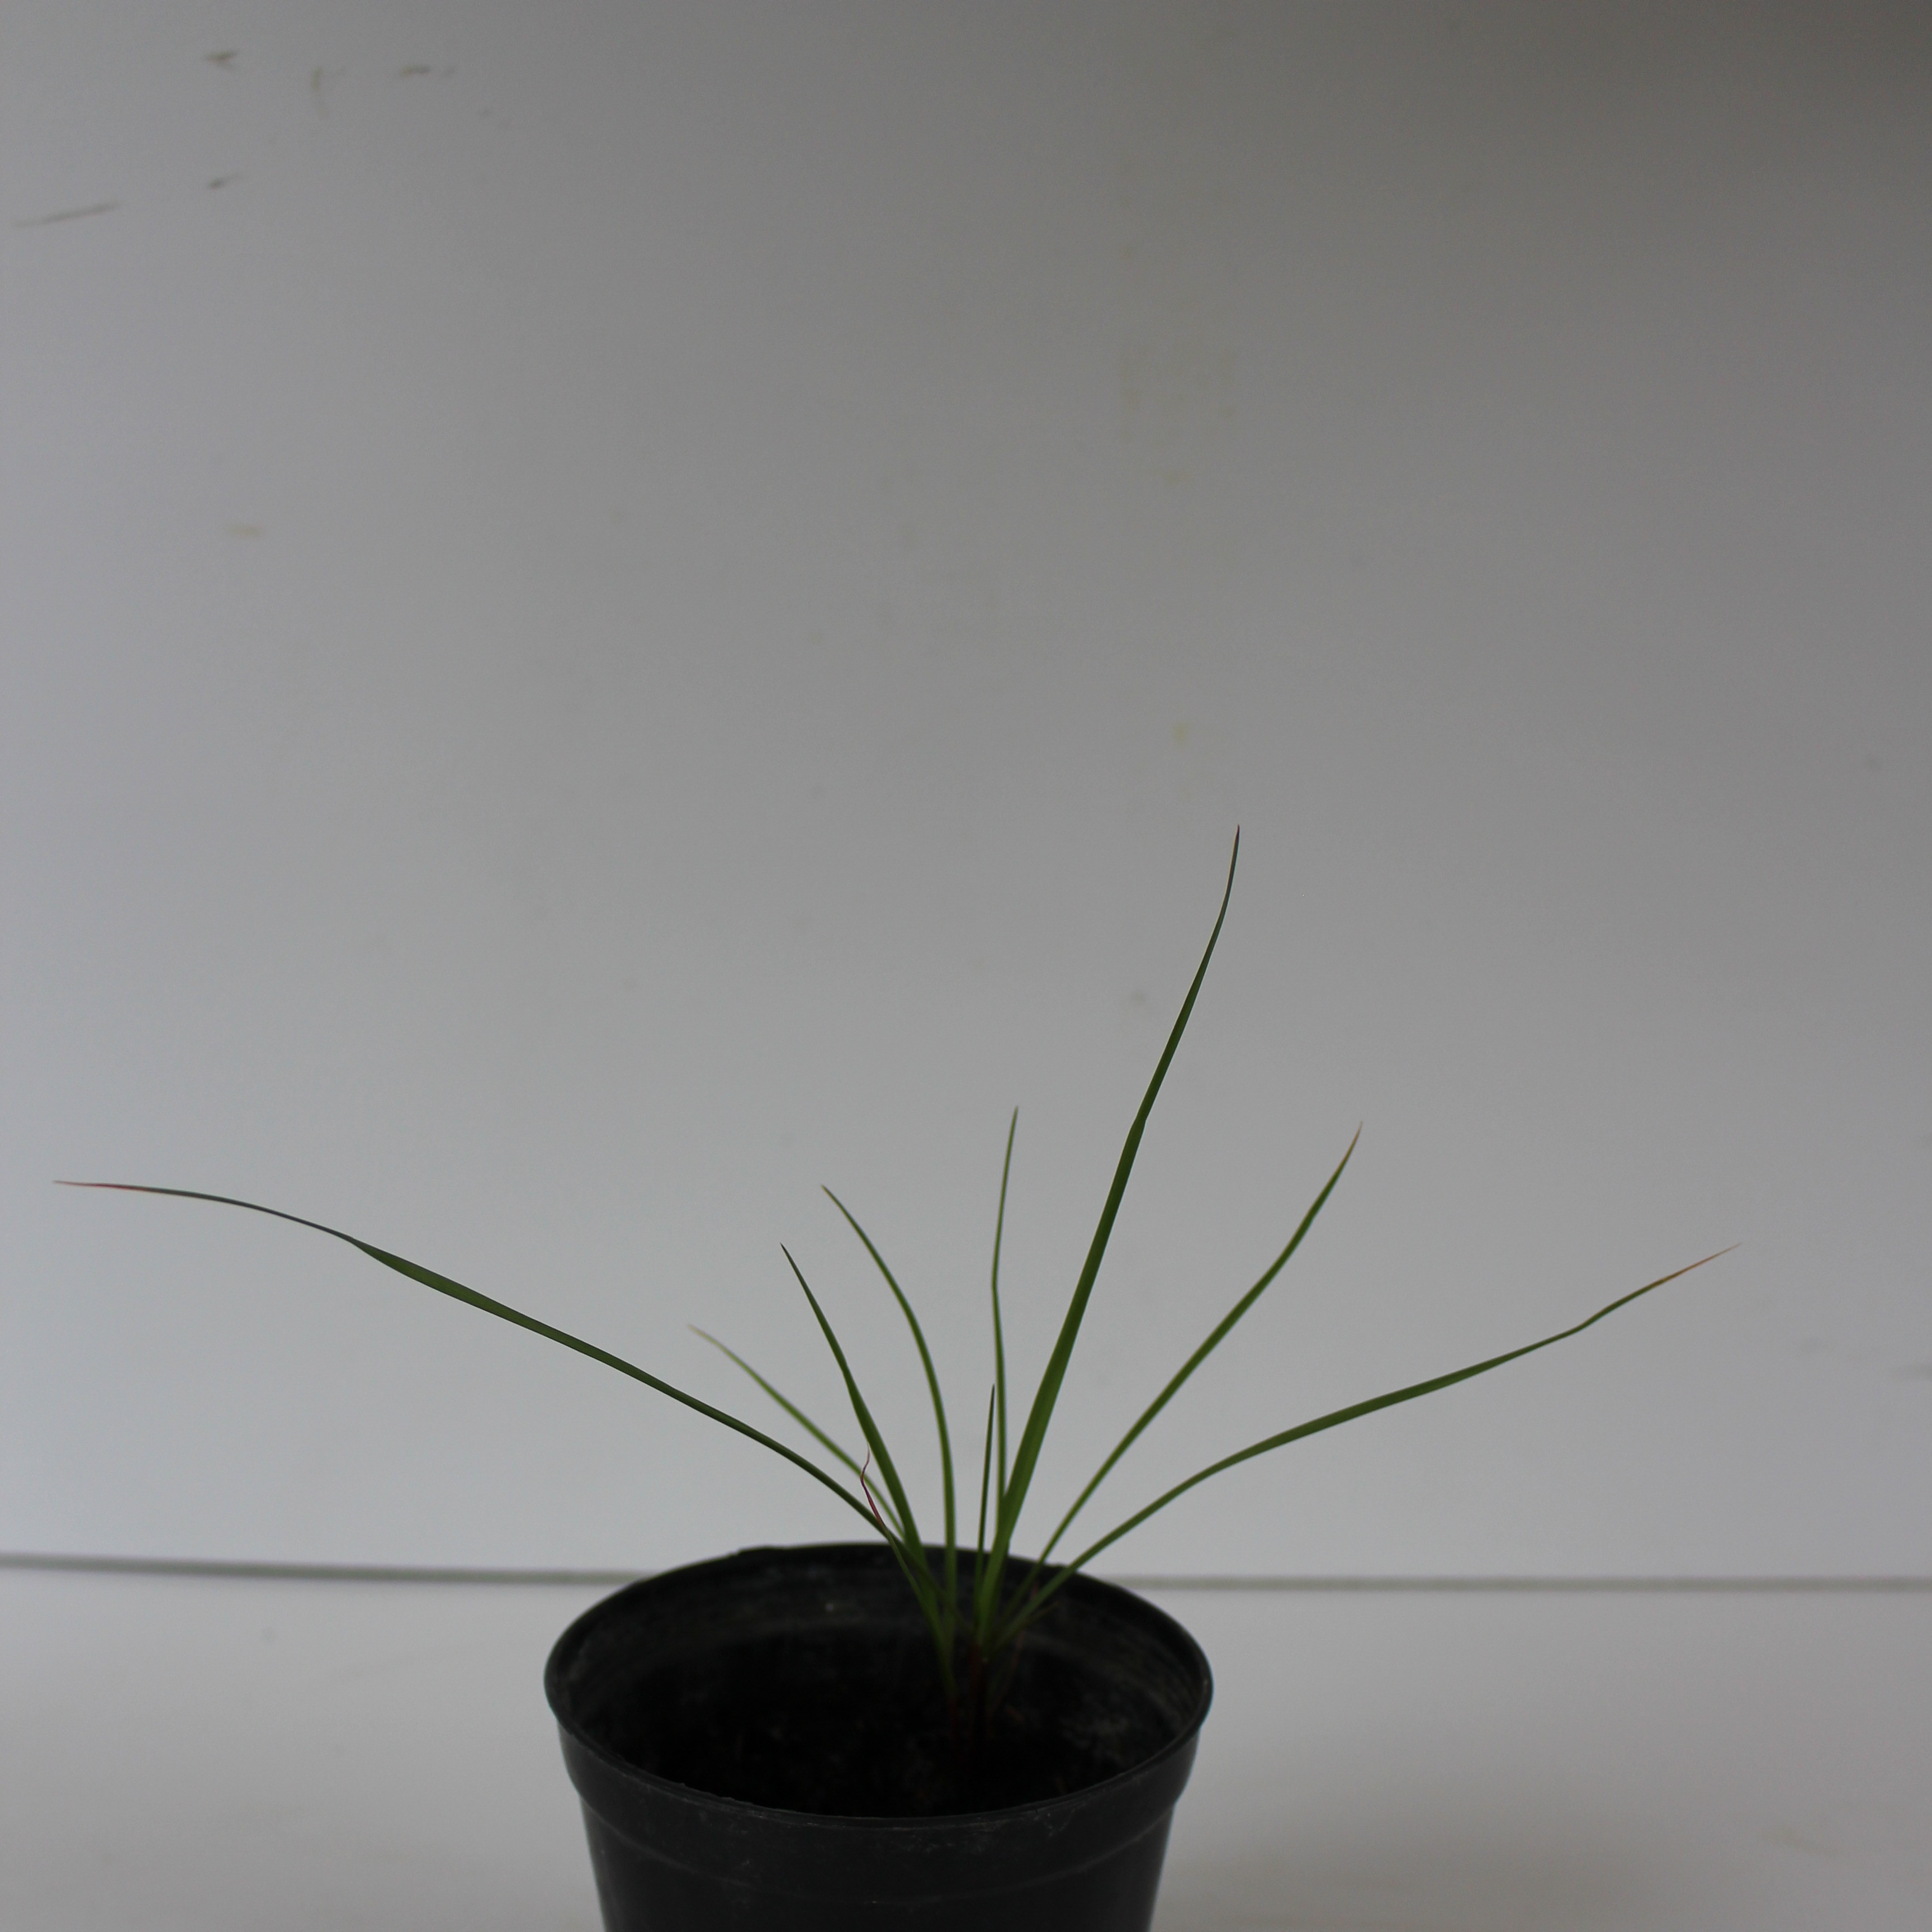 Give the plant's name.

Lolium multiflorum
